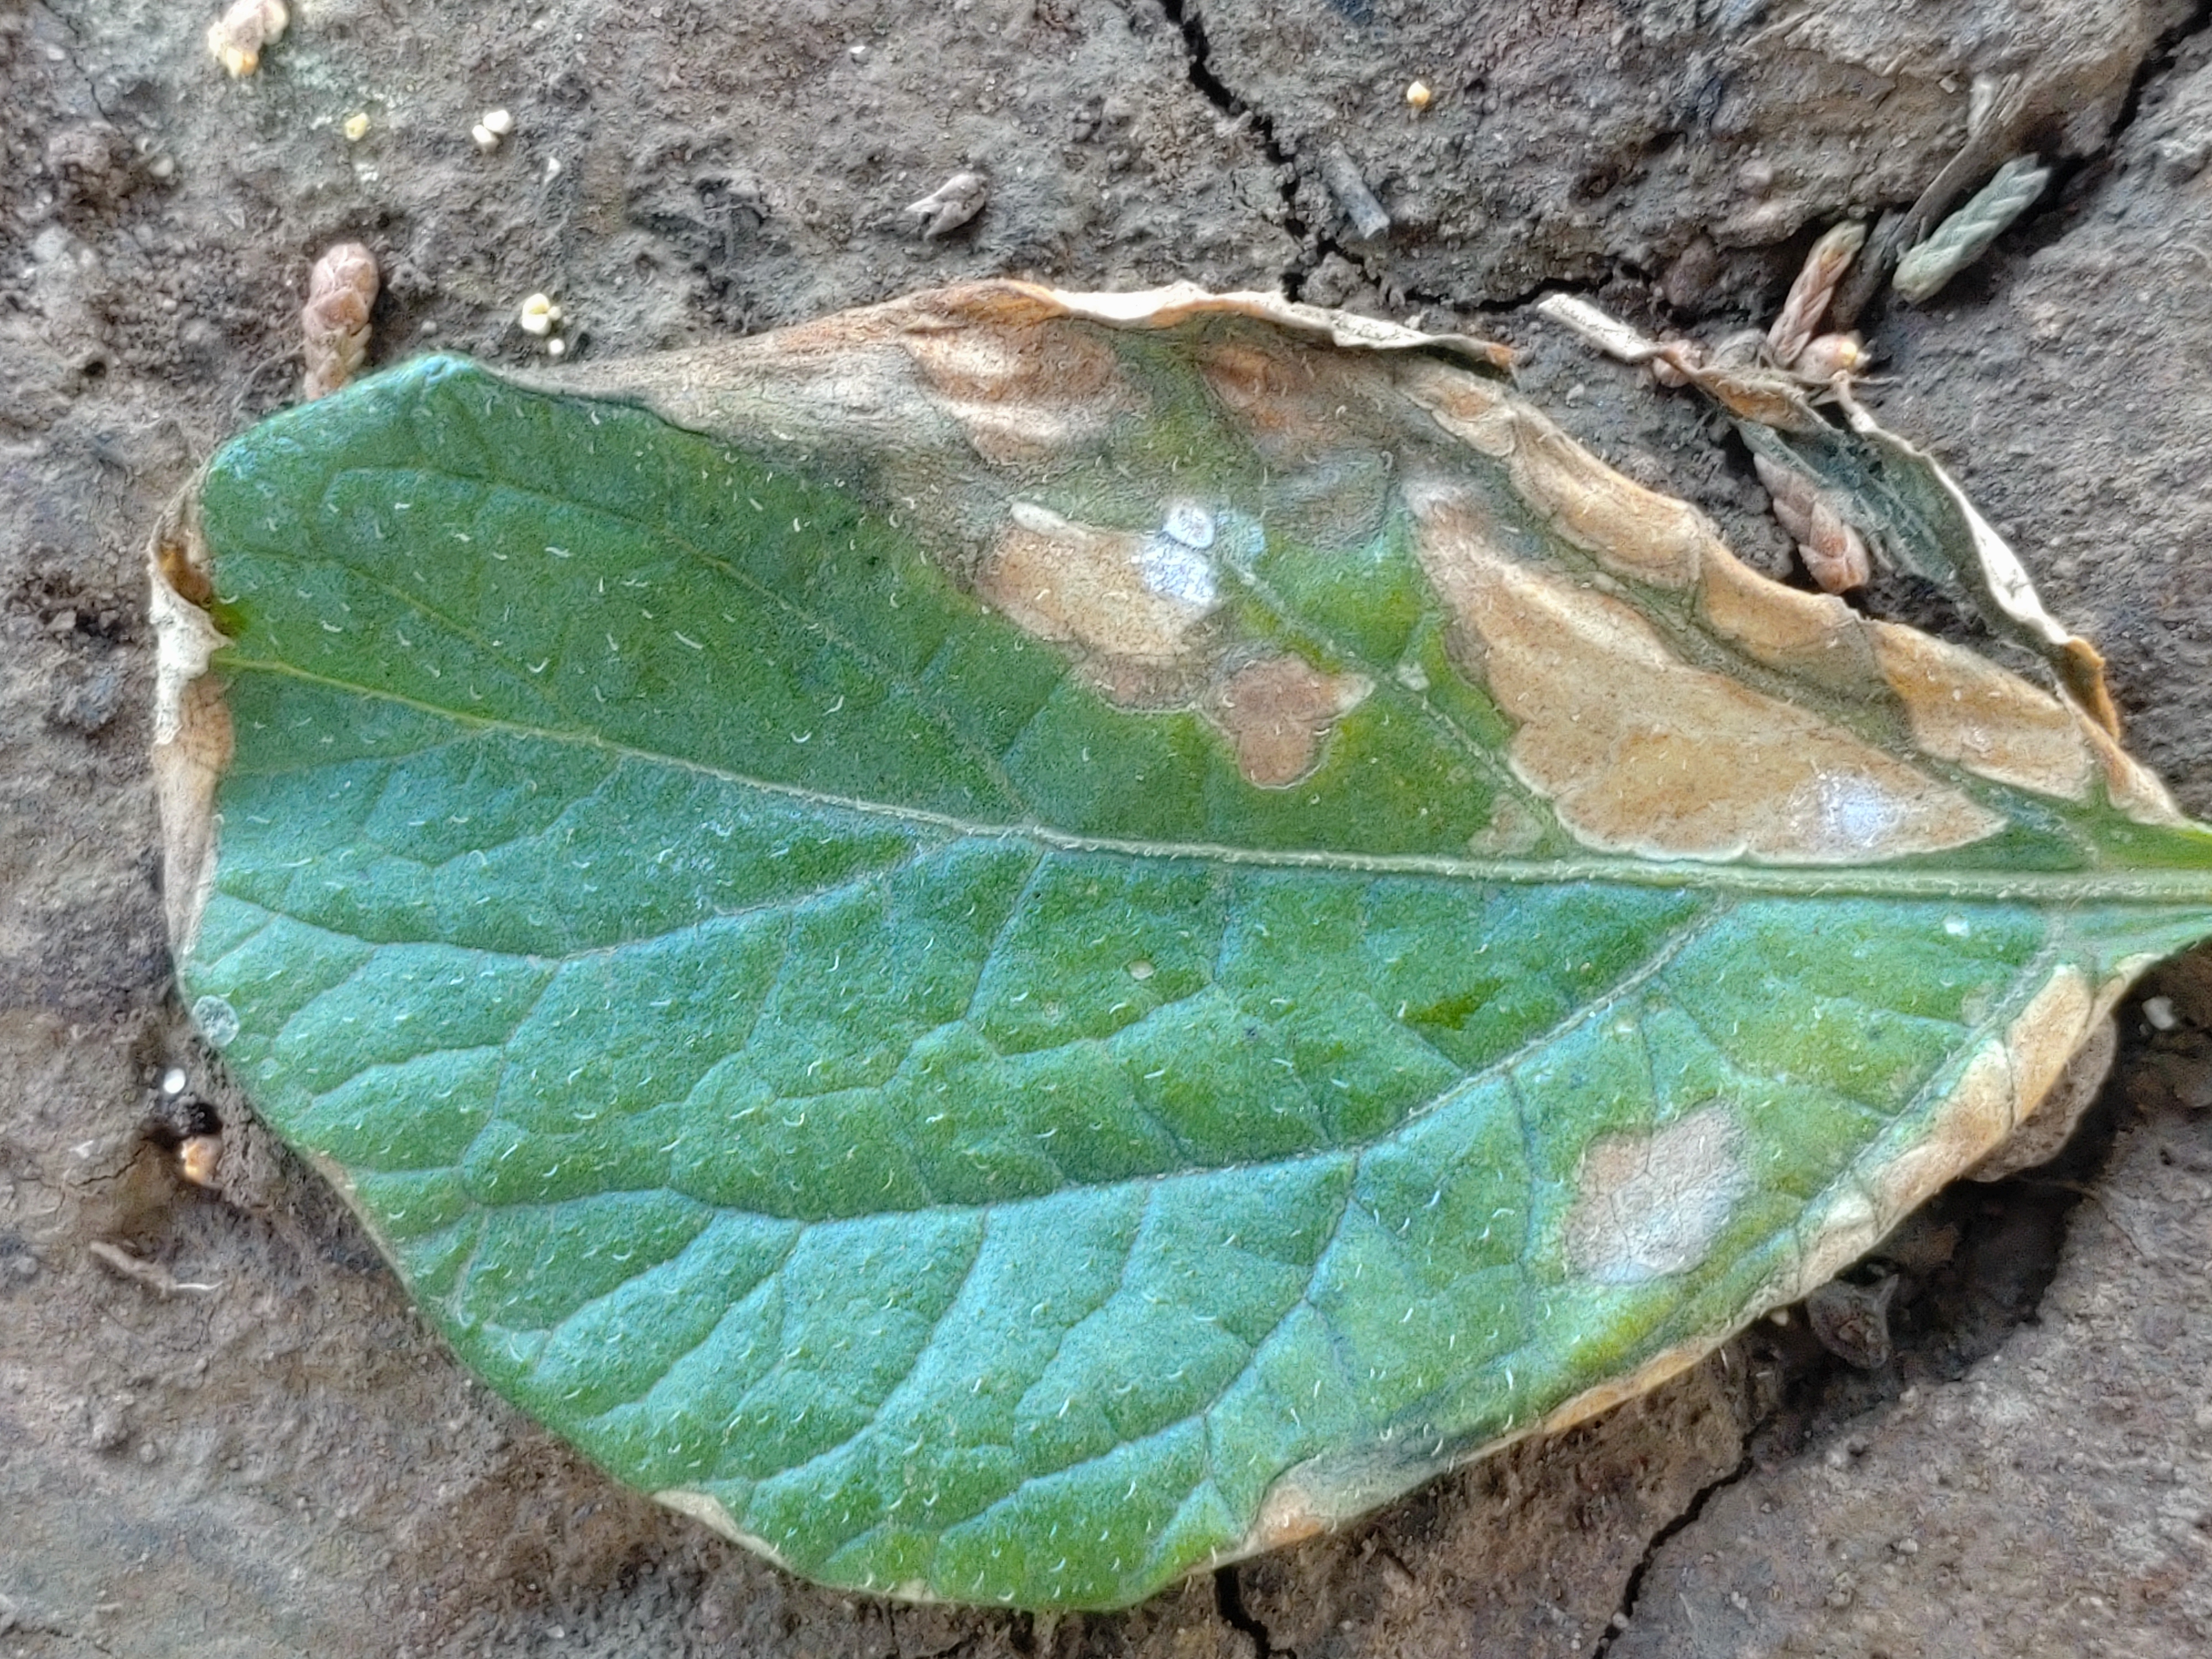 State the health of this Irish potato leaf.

early blight
